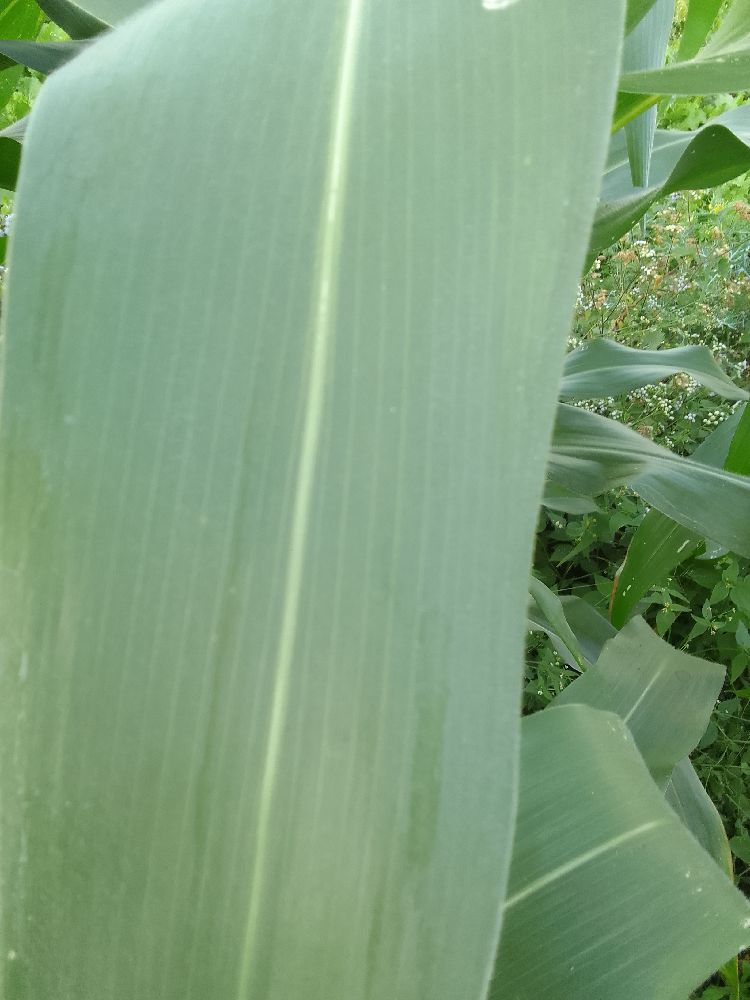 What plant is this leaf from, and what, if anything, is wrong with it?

maize, healthy
